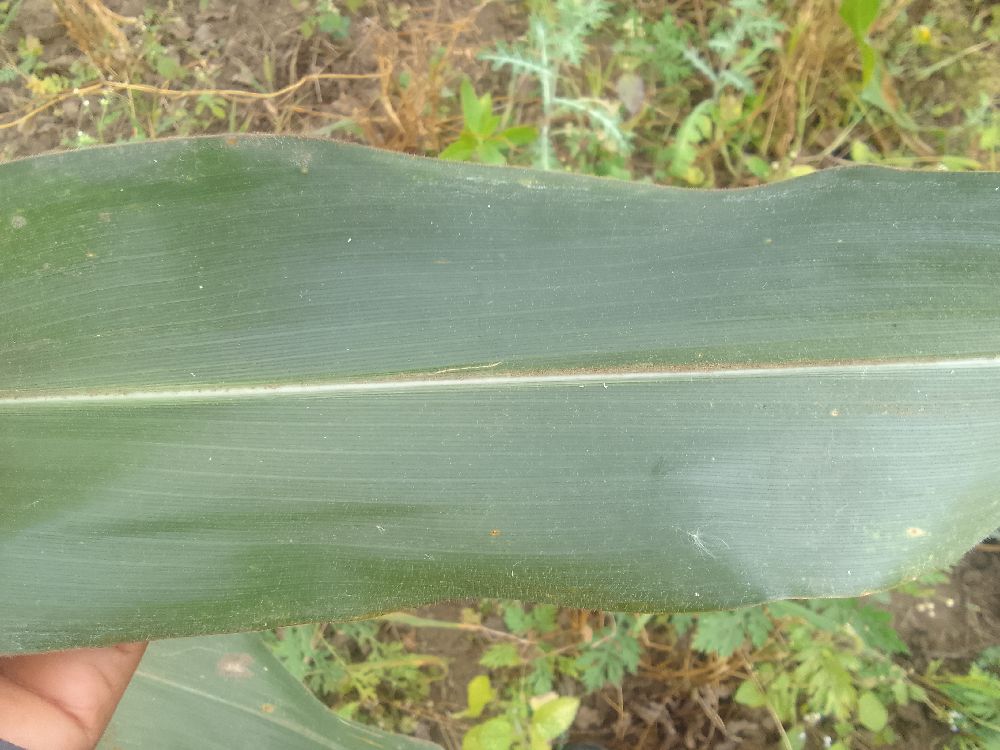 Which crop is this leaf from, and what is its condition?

maize, healthy
